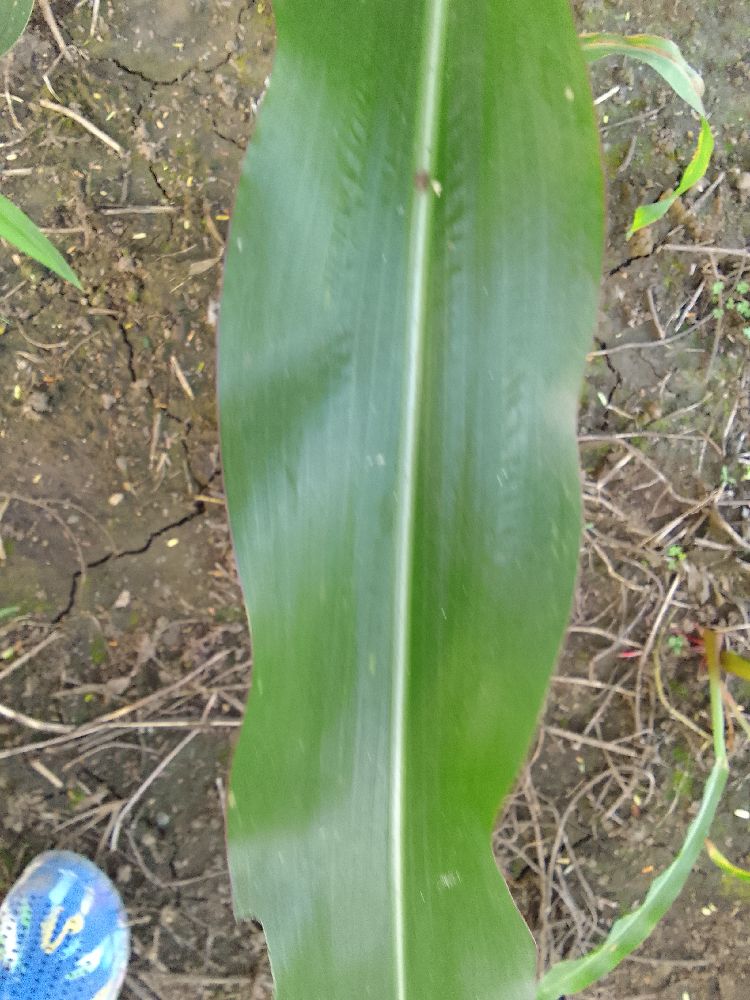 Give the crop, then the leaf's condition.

maize, healthy
